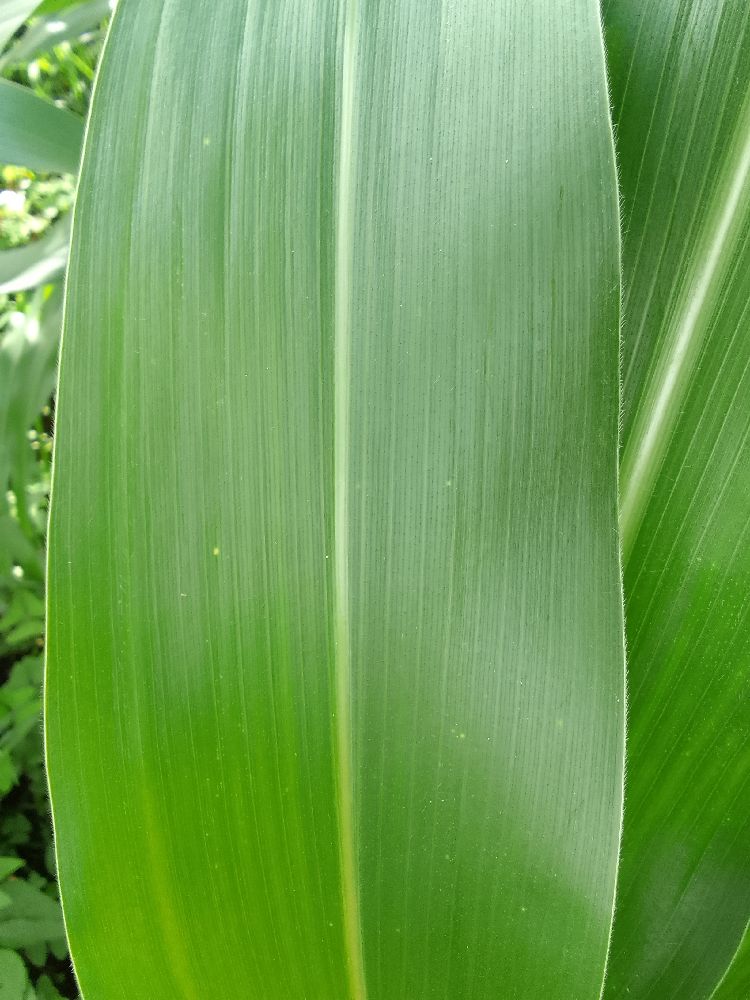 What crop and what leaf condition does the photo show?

maize, healthy
